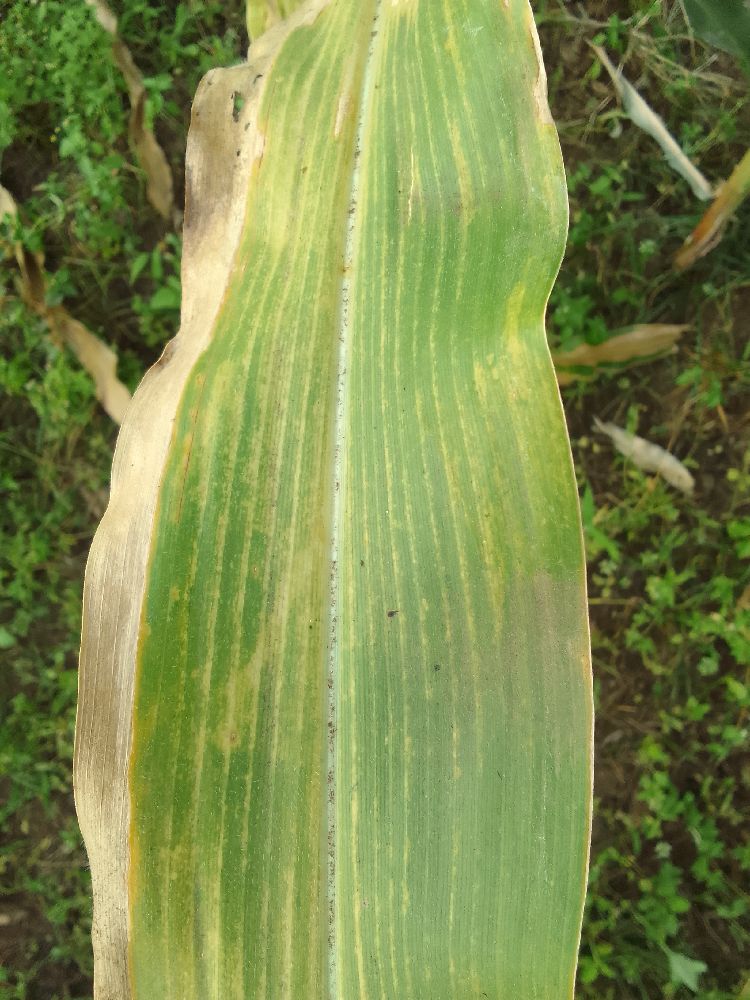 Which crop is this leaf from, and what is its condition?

maize, maize lethal necrosis
